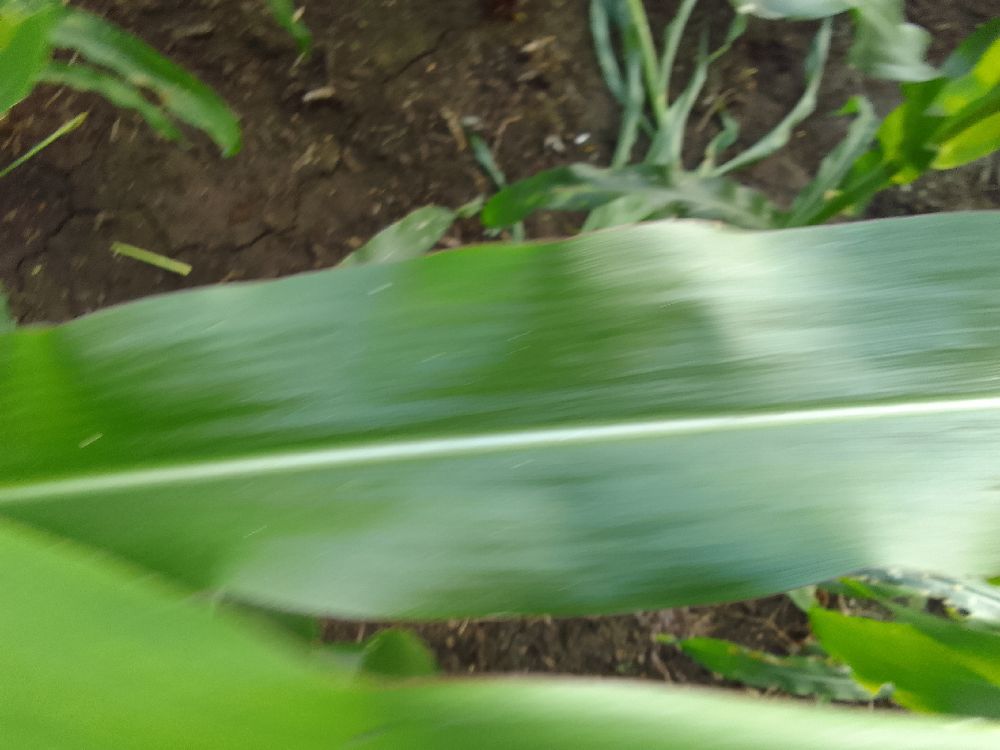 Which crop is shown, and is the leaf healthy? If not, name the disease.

maize, healthy
